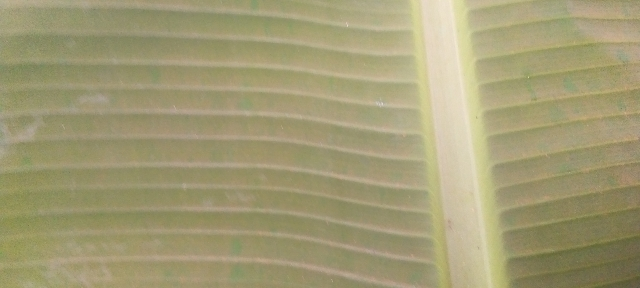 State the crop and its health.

banana, healthy
